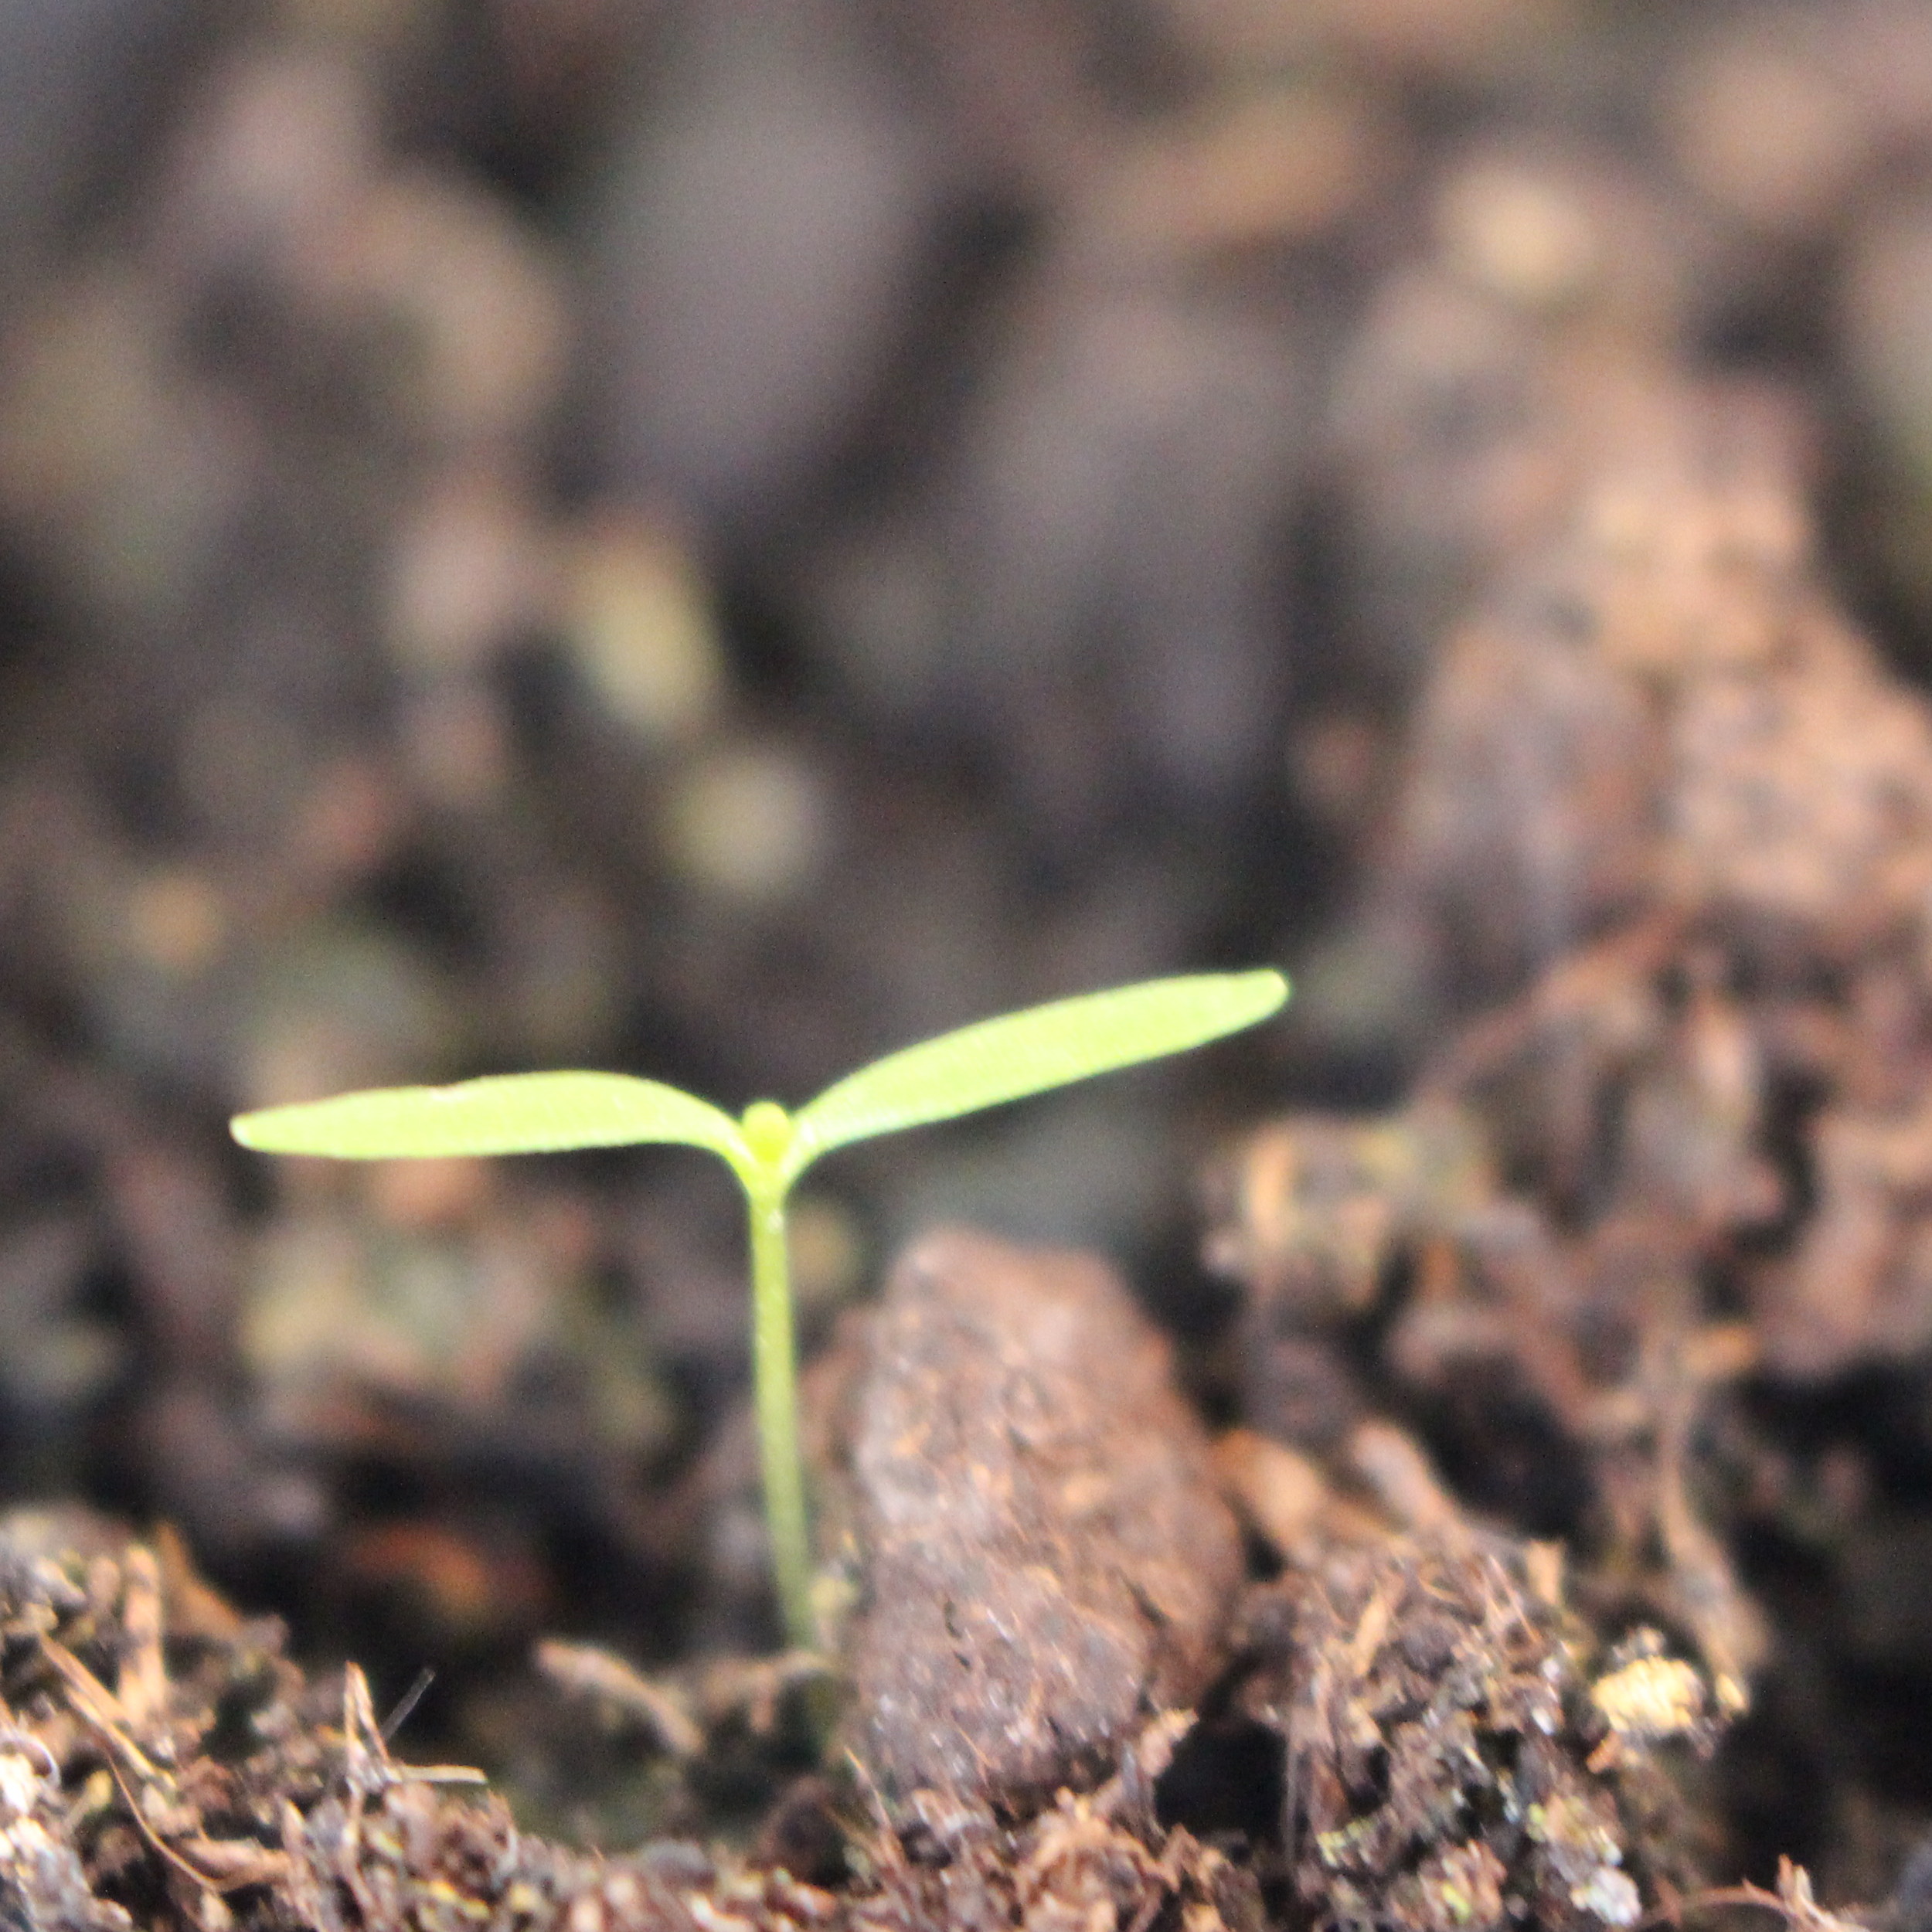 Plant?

Papaver rhoeas
